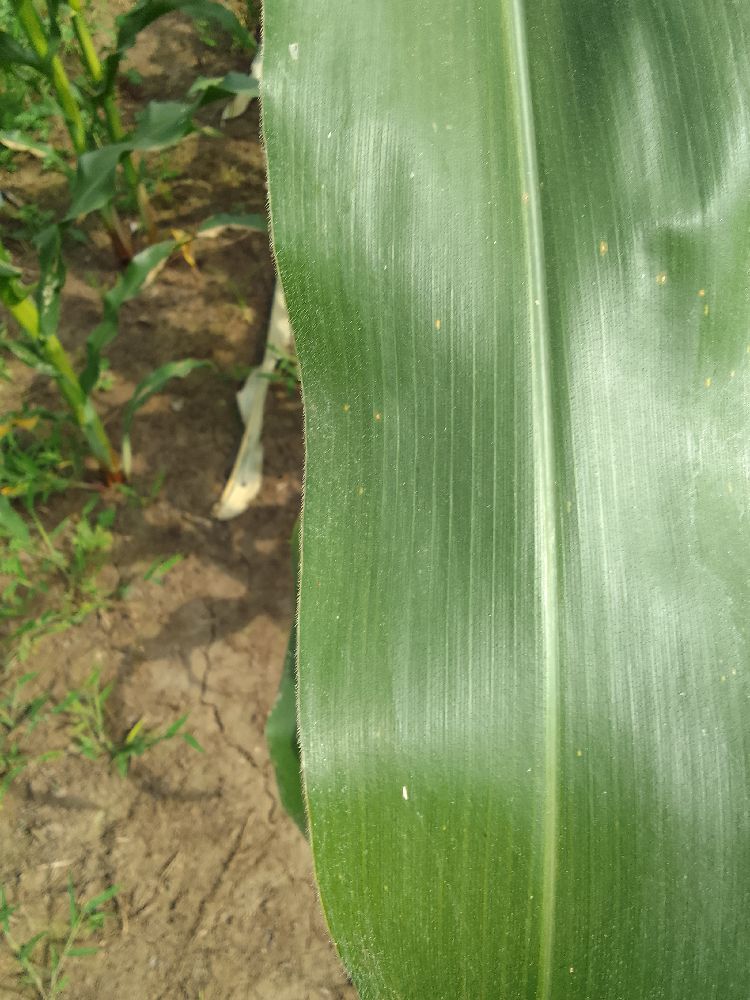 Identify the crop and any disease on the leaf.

maize, healthy
